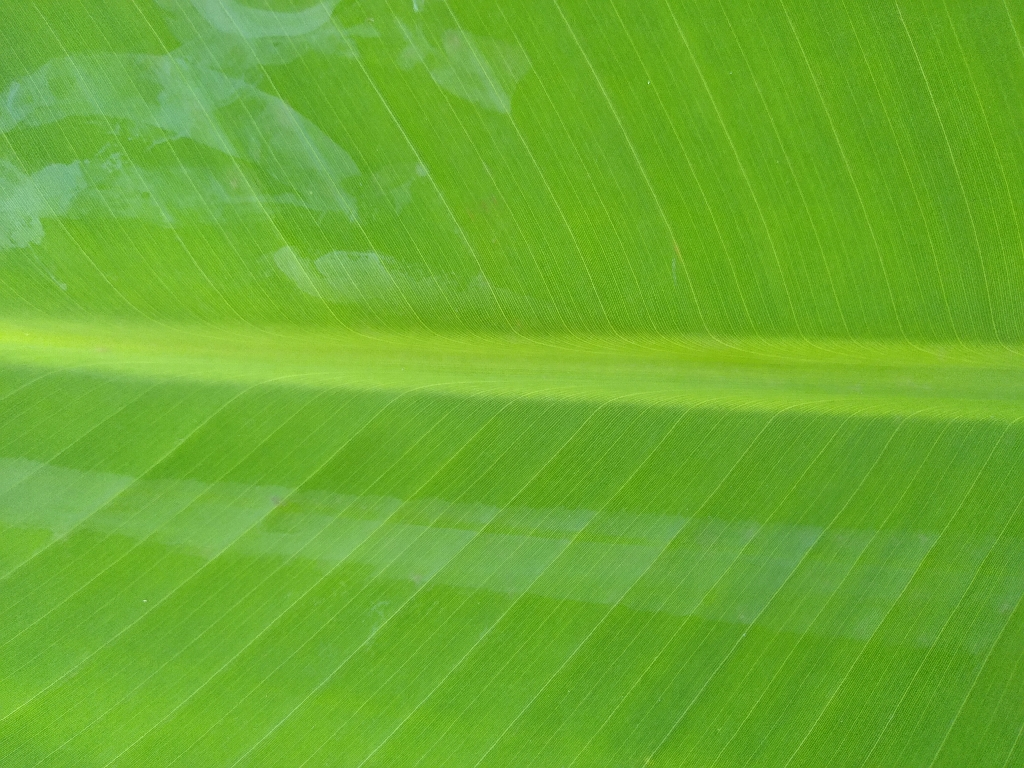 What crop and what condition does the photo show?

banana, healthy
